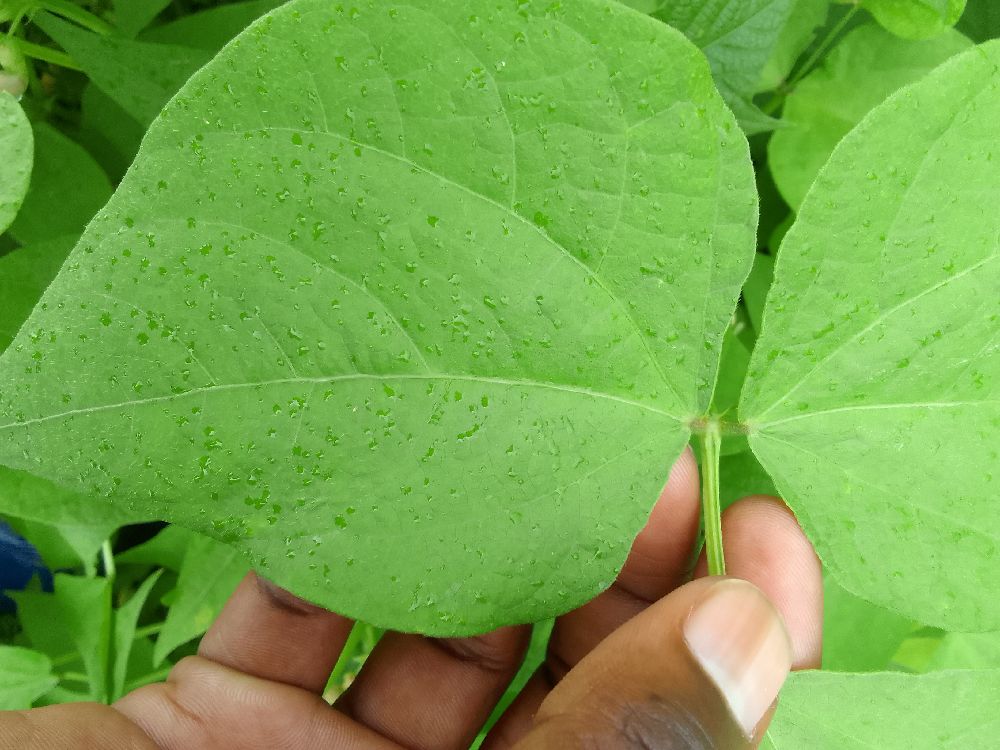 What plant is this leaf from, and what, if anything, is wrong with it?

common bean, healthy
